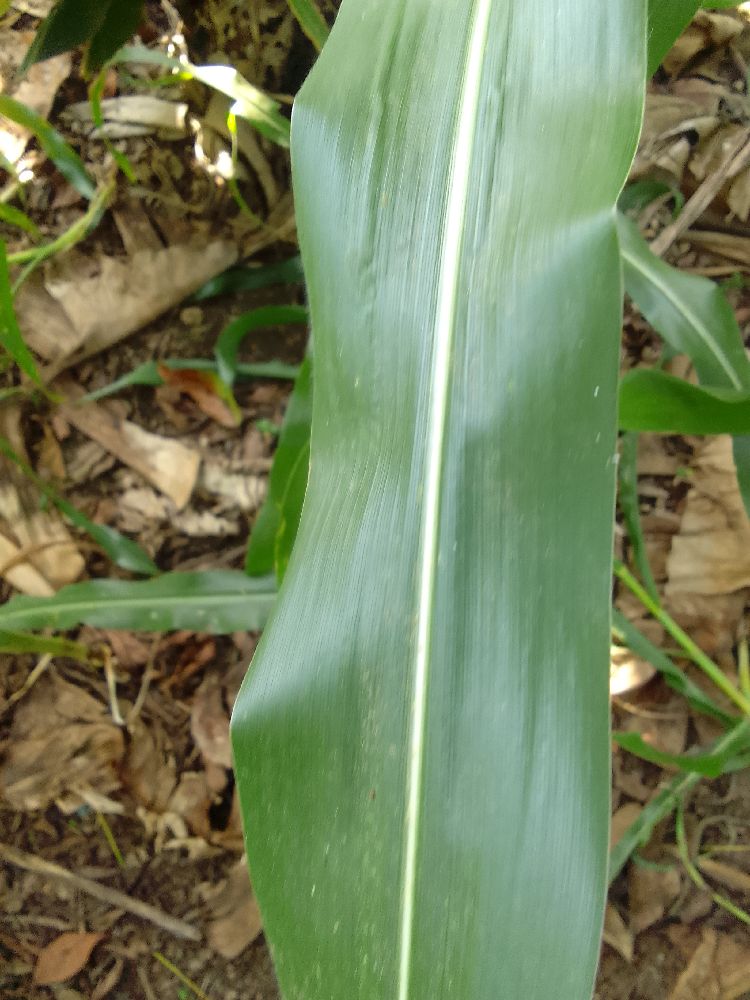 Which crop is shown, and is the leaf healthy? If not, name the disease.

maize, healthy
